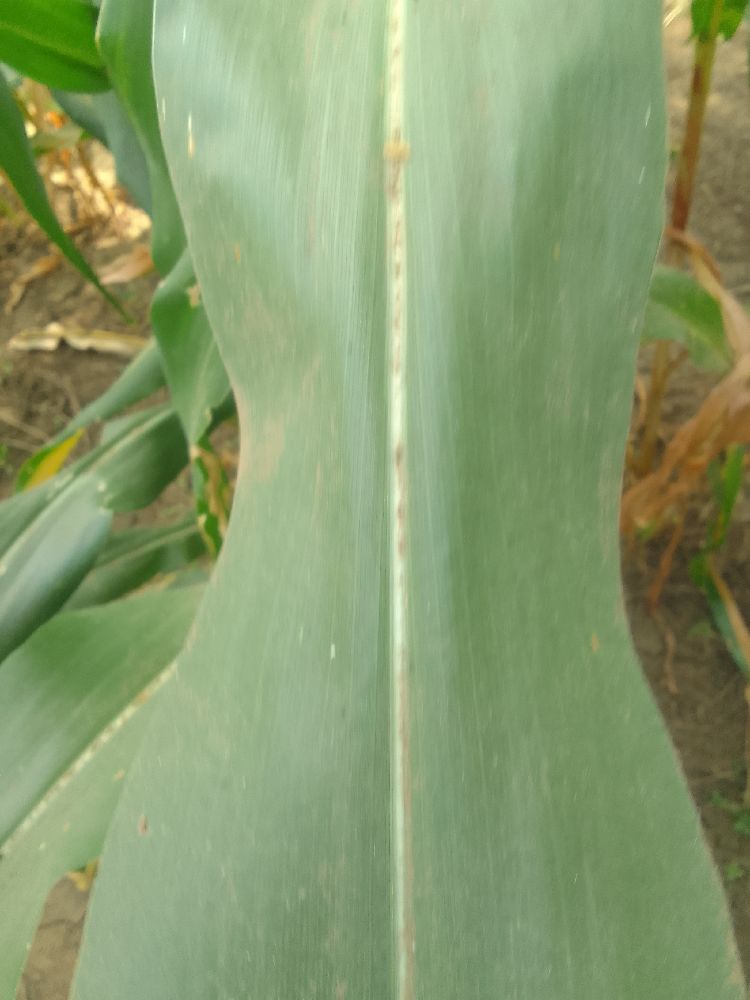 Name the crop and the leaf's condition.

maize, healthy
